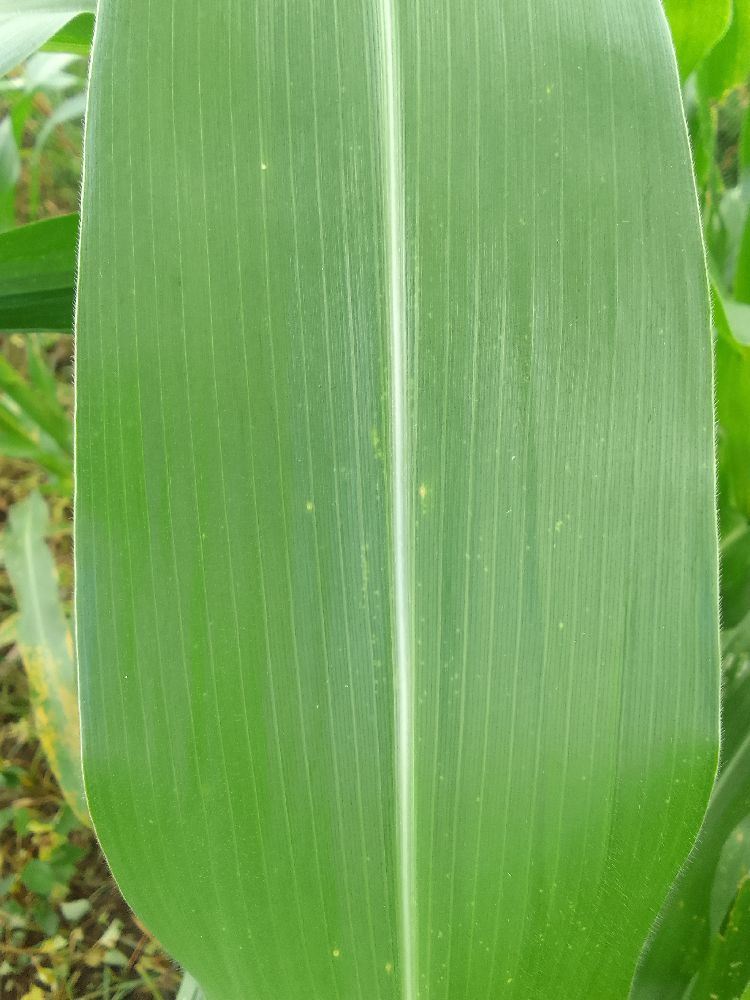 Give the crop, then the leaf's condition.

maize, healthy
